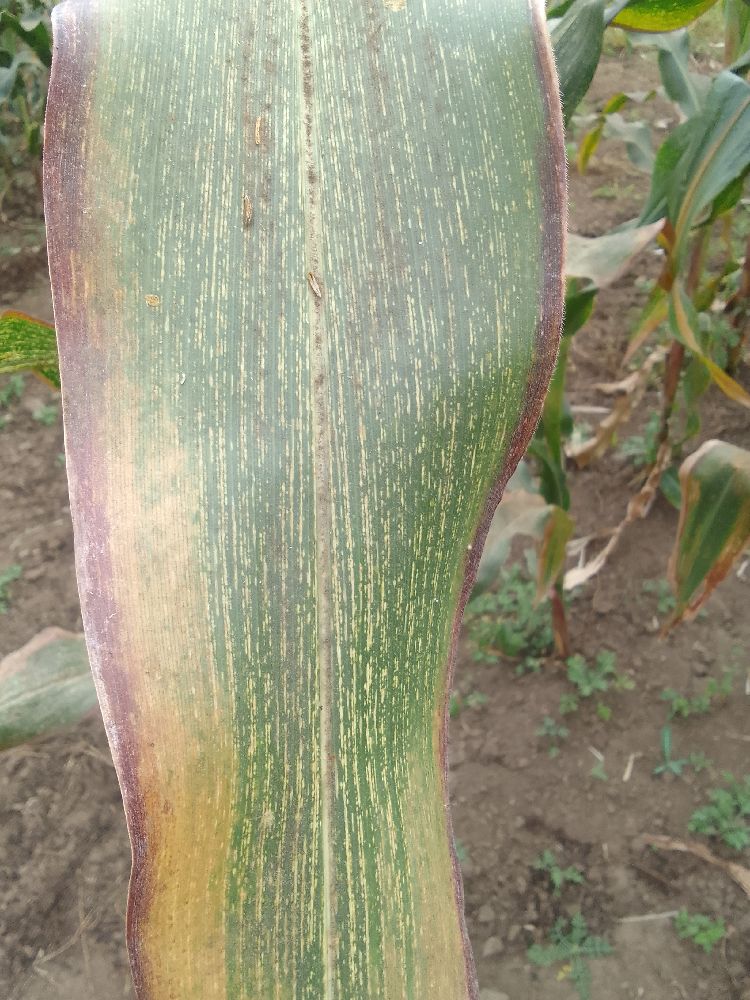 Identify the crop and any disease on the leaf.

maize, maize streak virus
